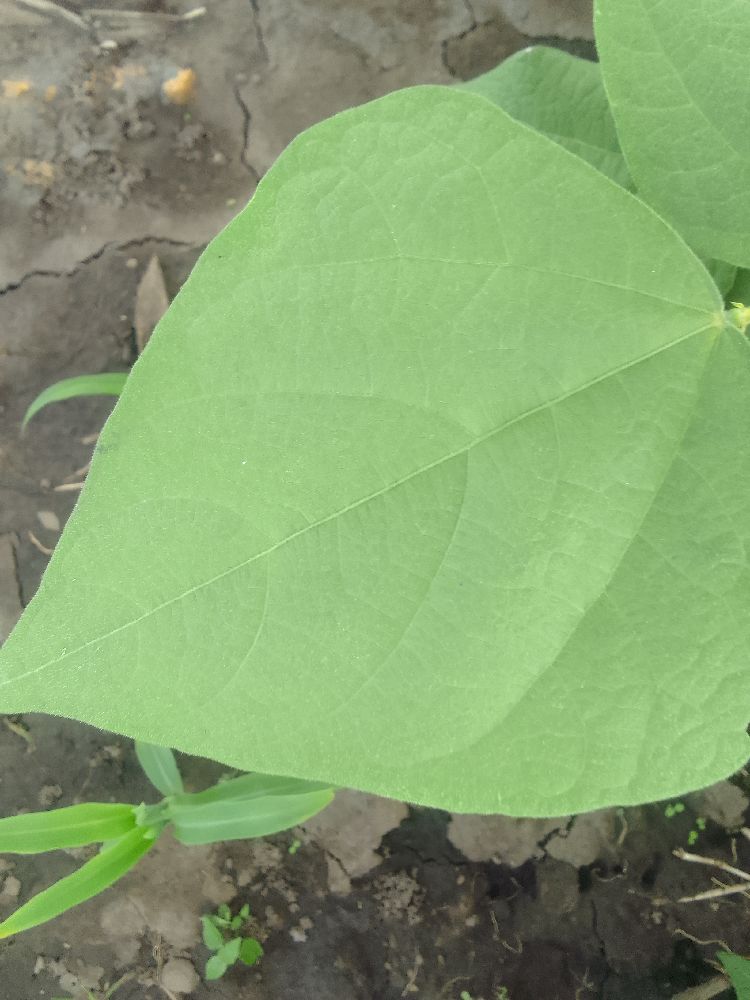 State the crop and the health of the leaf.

common bean, healthy
